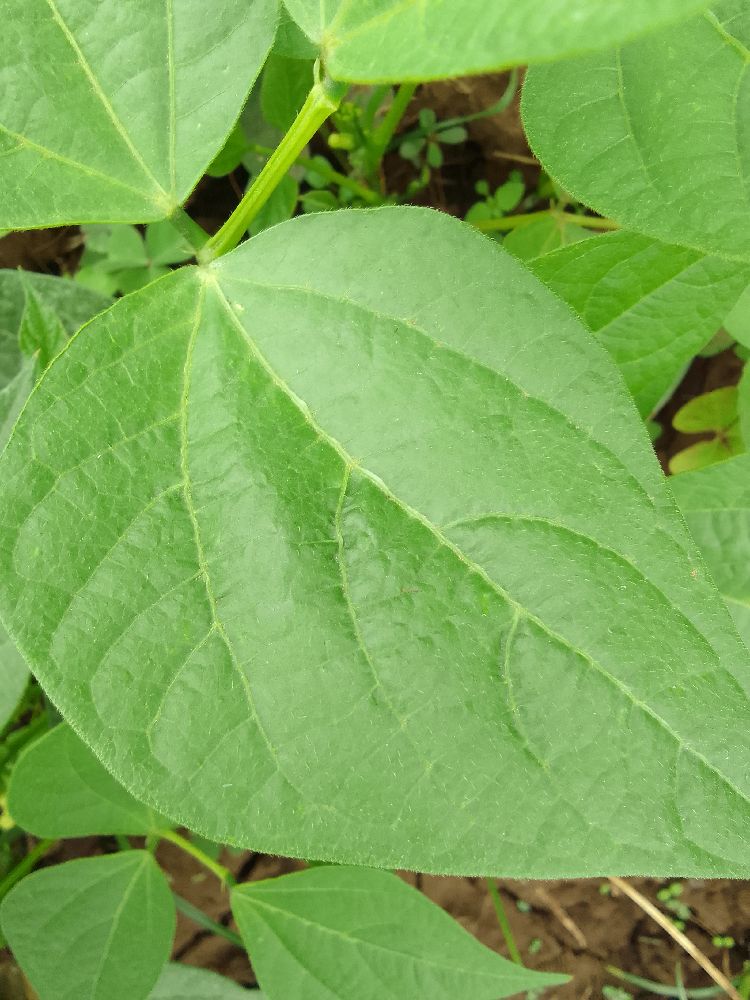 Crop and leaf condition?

common bean, healthy
